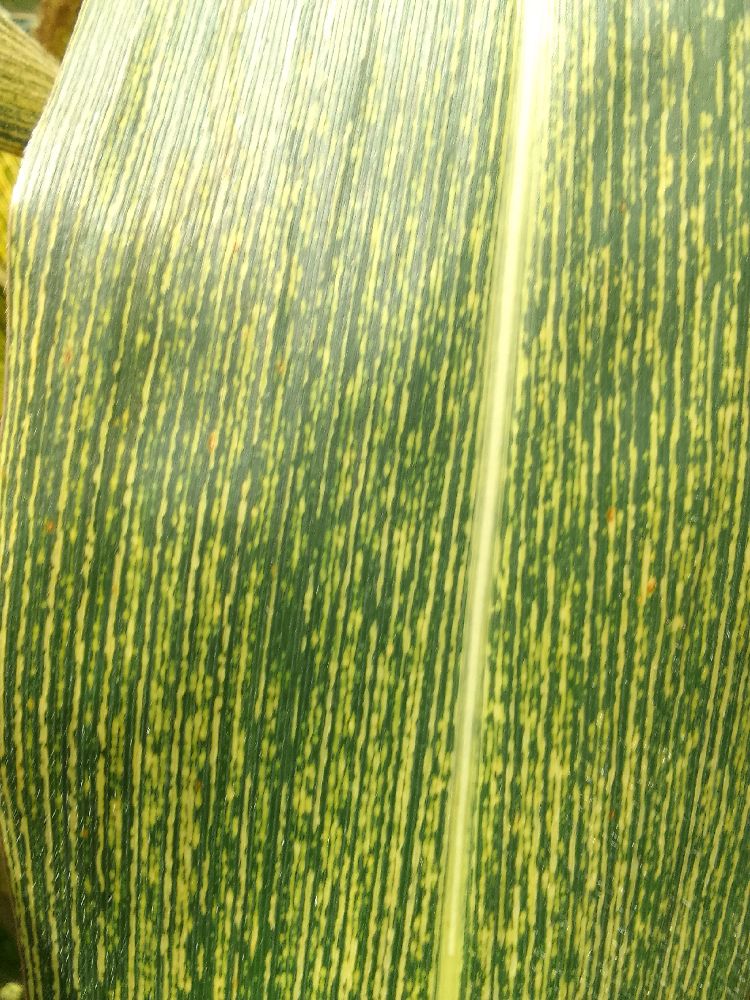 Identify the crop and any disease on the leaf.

maize, maize streak virus
